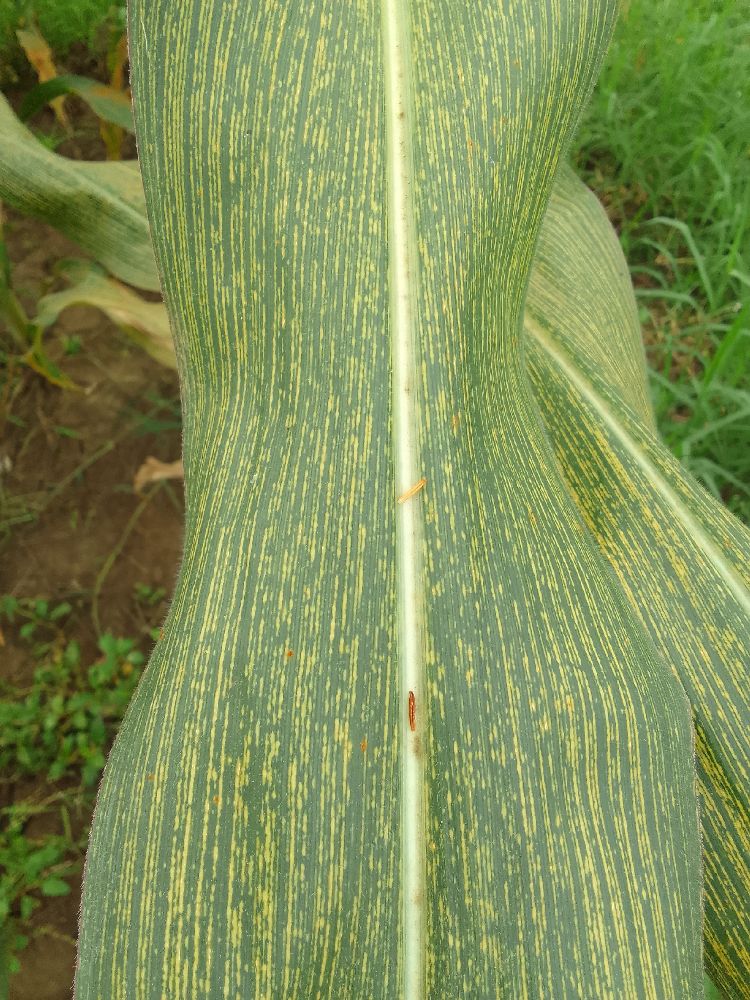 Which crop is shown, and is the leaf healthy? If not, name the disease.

maize, maize streak virus
